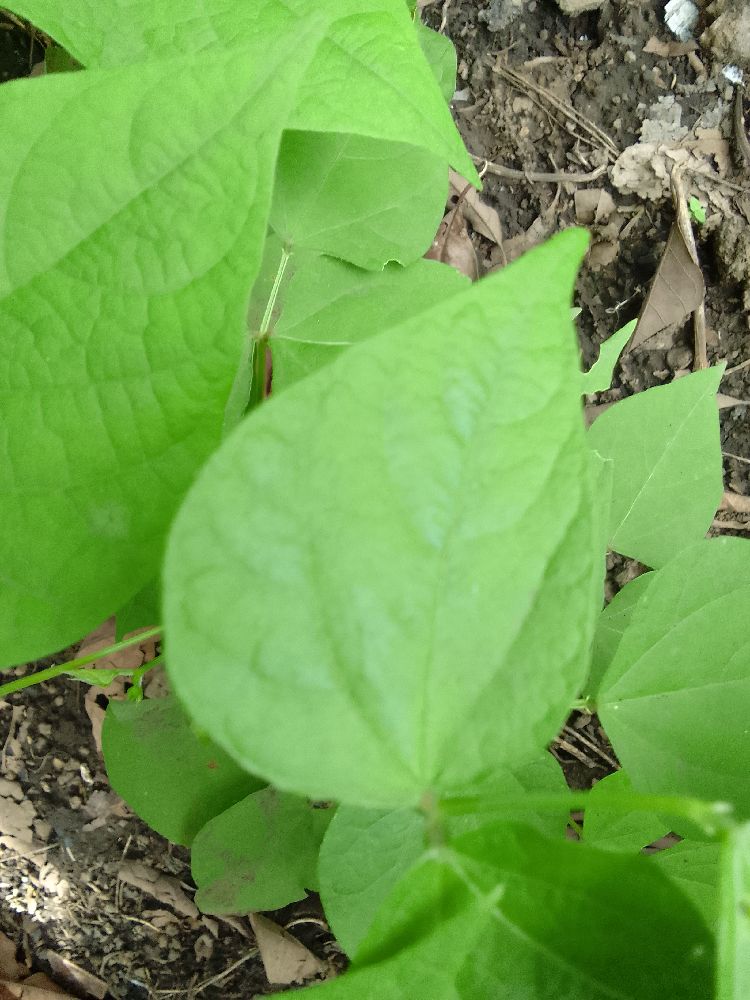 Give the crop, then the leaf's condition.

common bean, healthy
